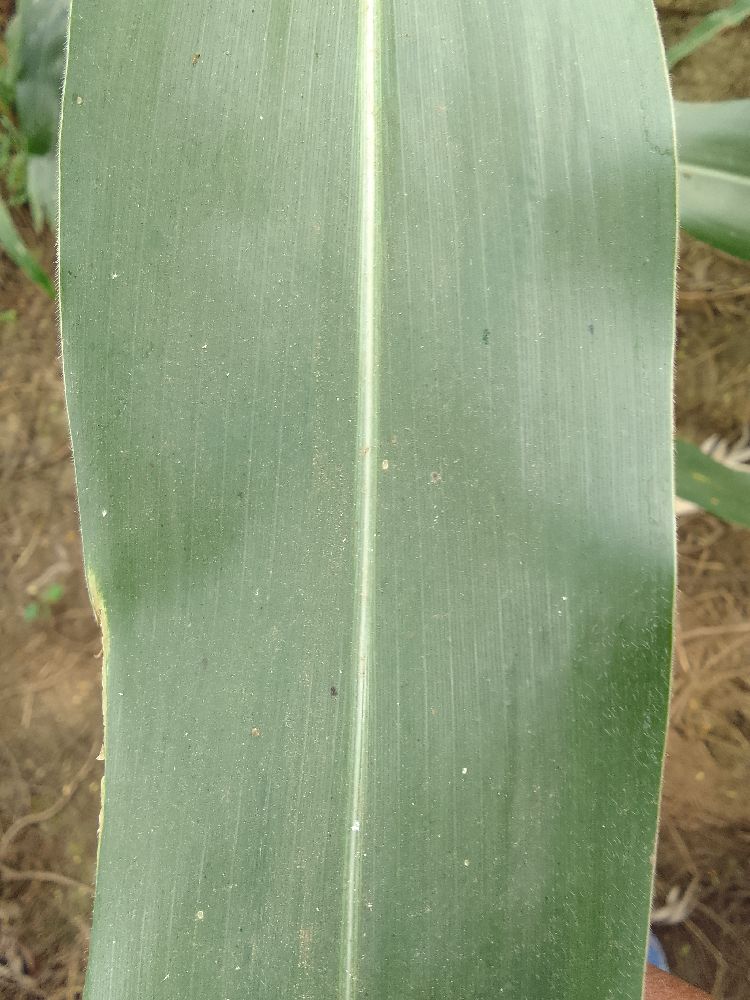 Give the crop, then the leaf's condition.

maize, healthy
